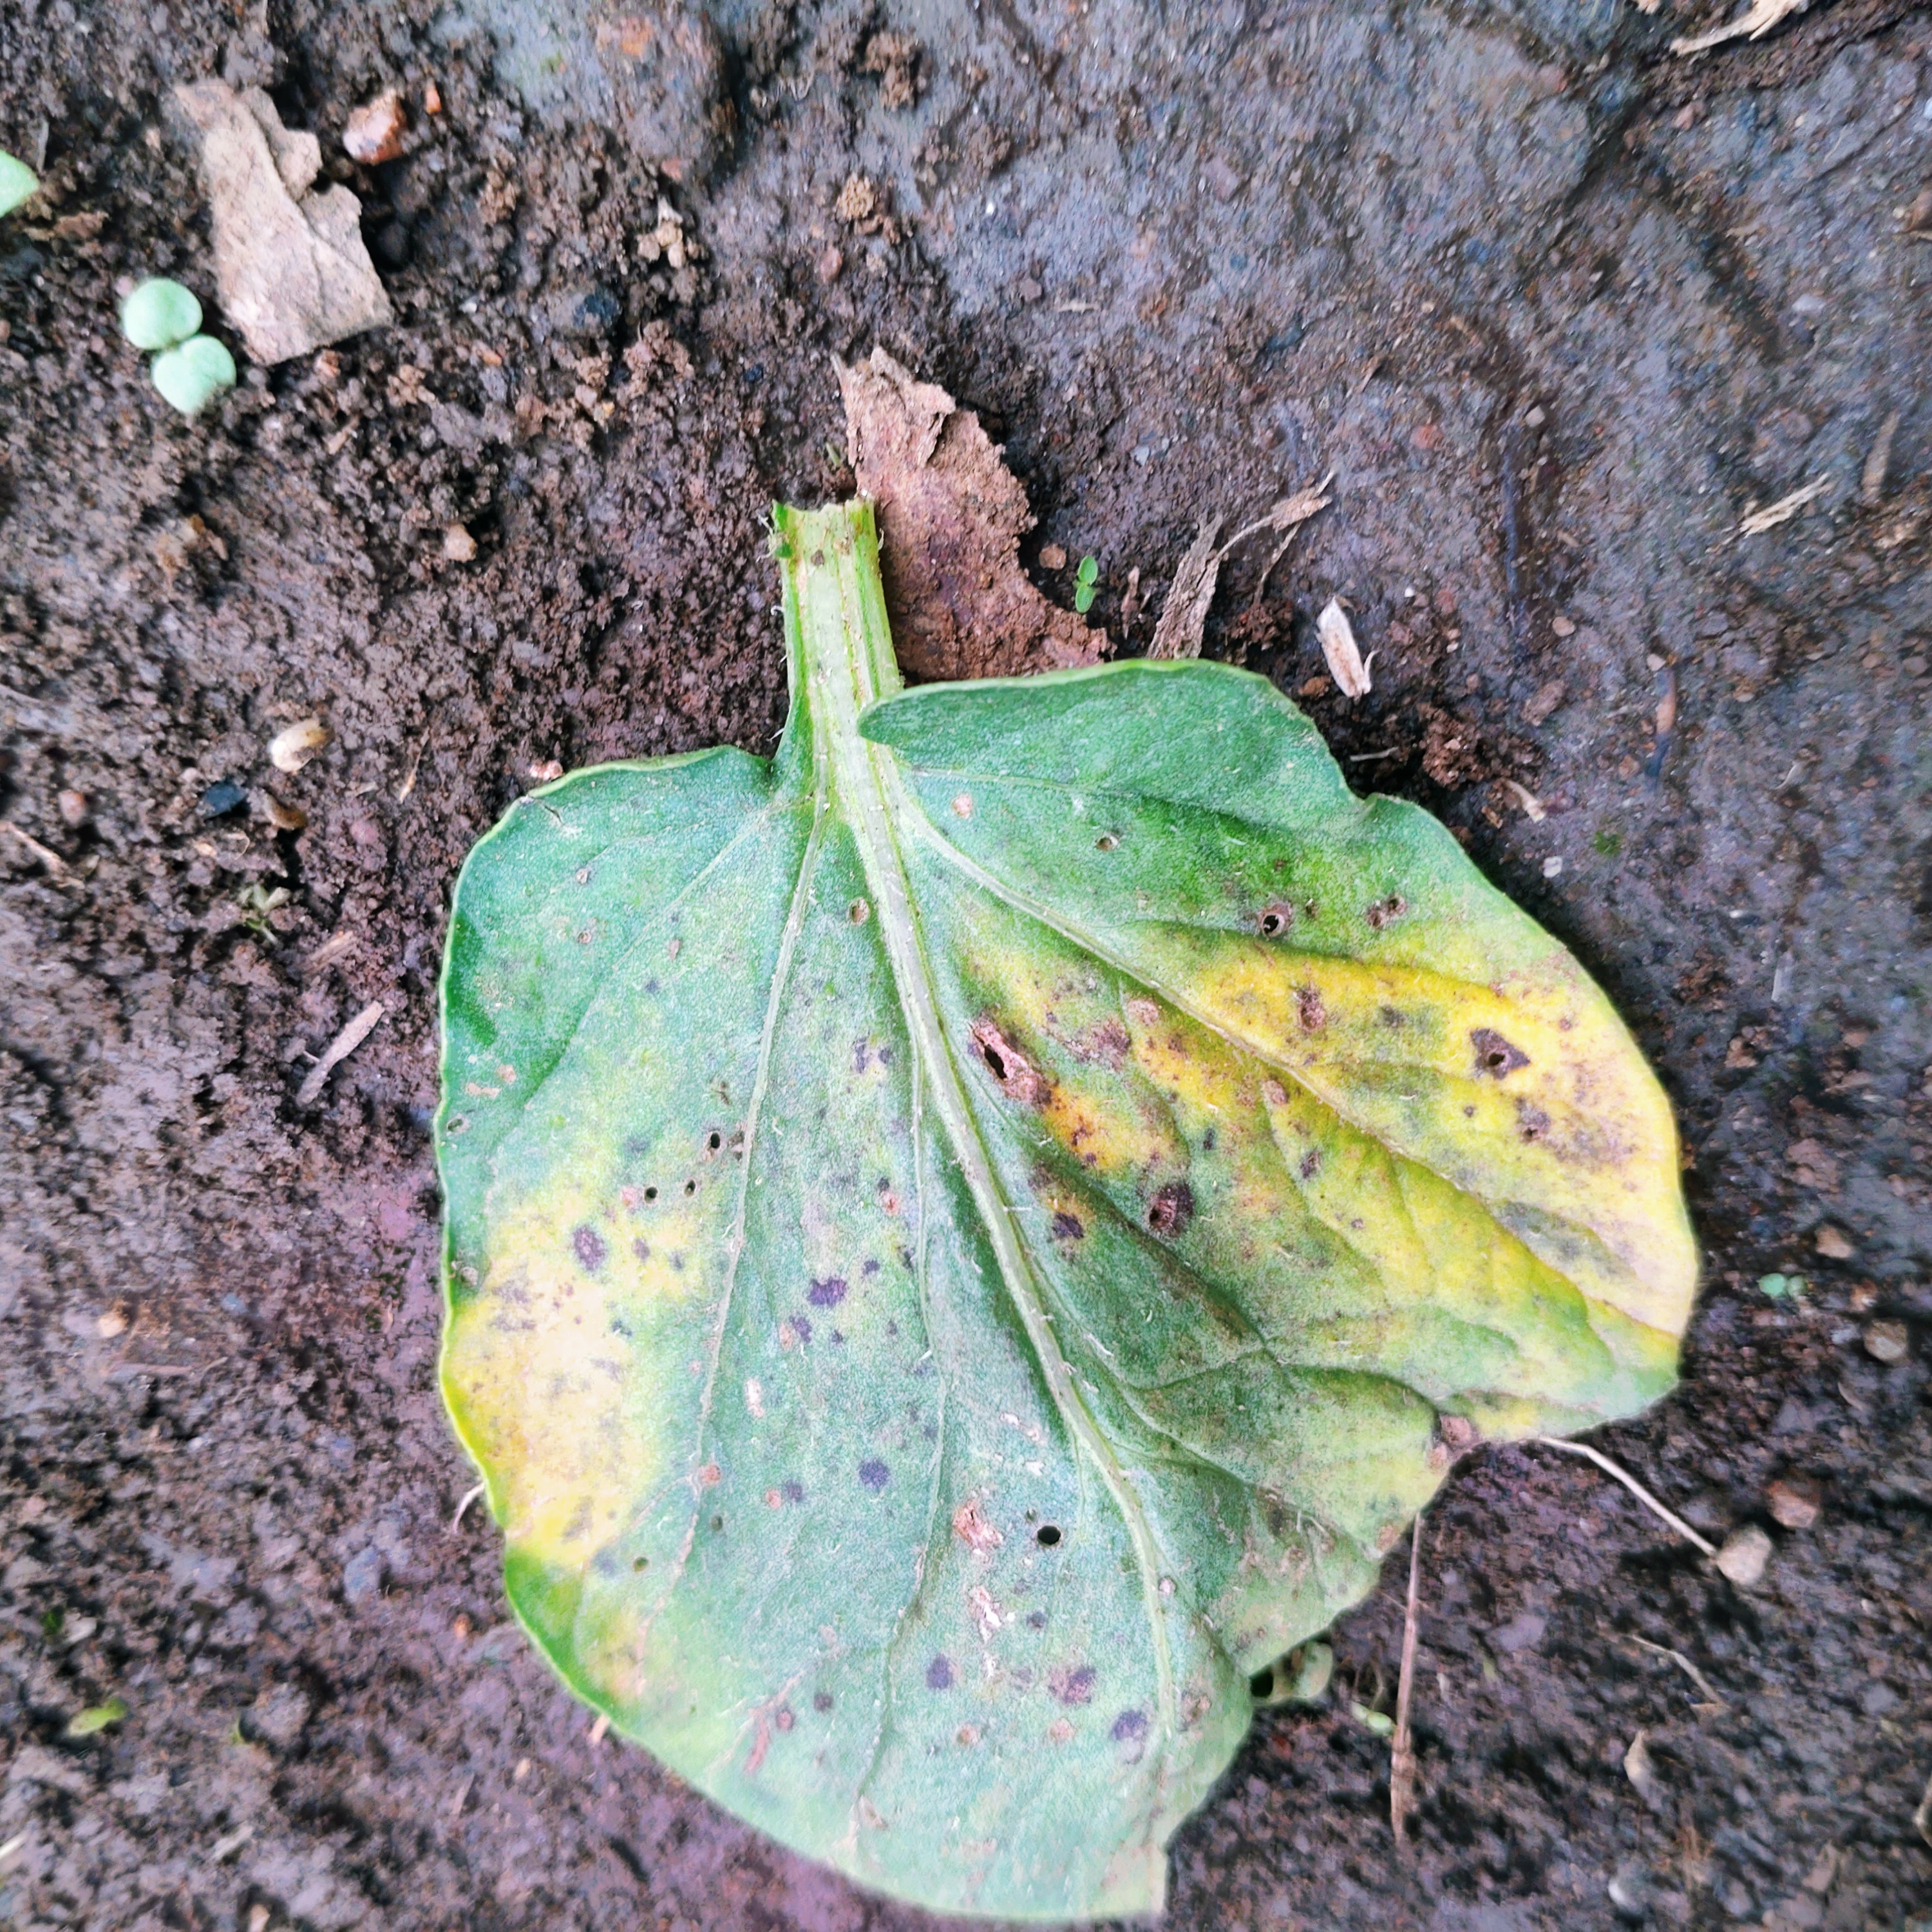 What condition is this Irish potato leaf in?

late blight
